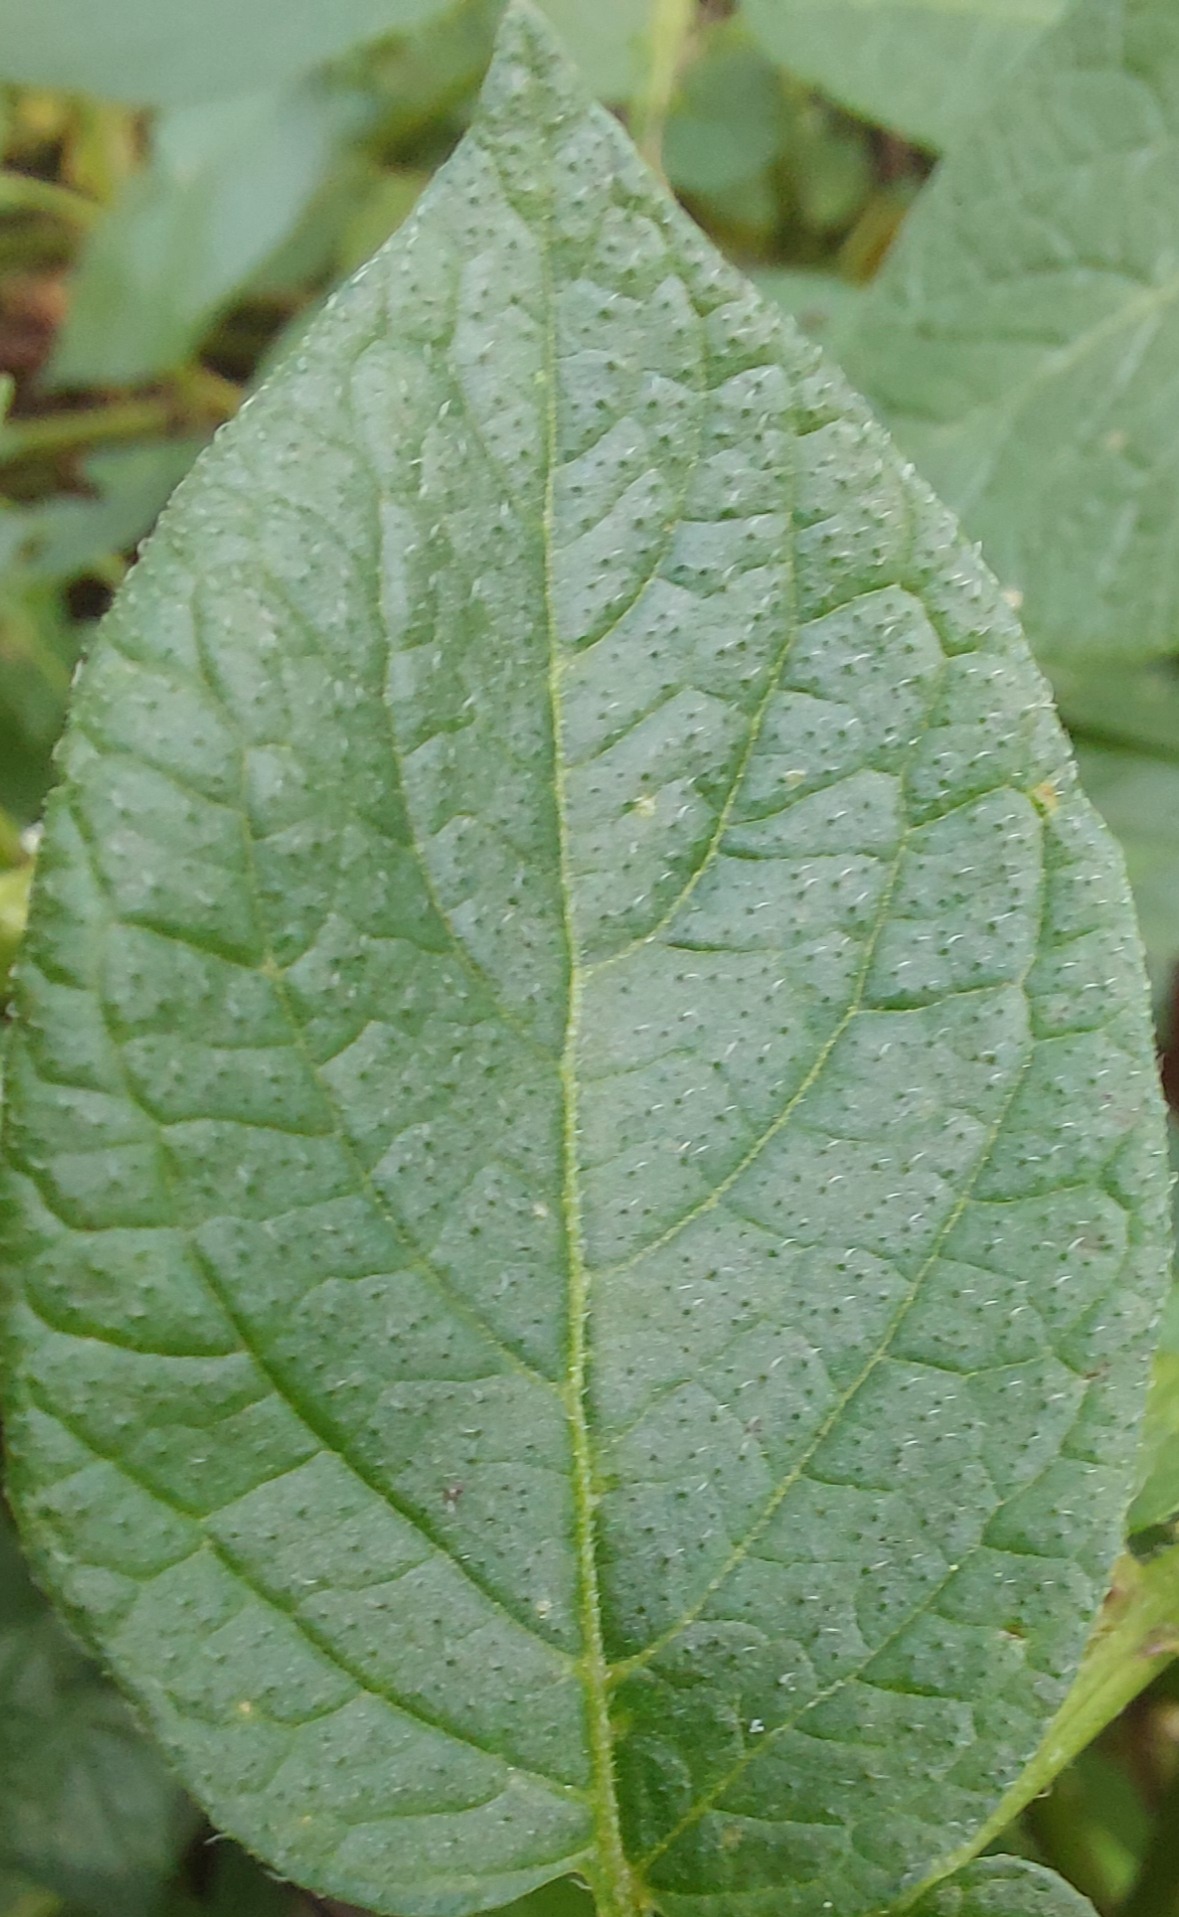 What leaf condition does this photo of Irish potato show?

healthy
